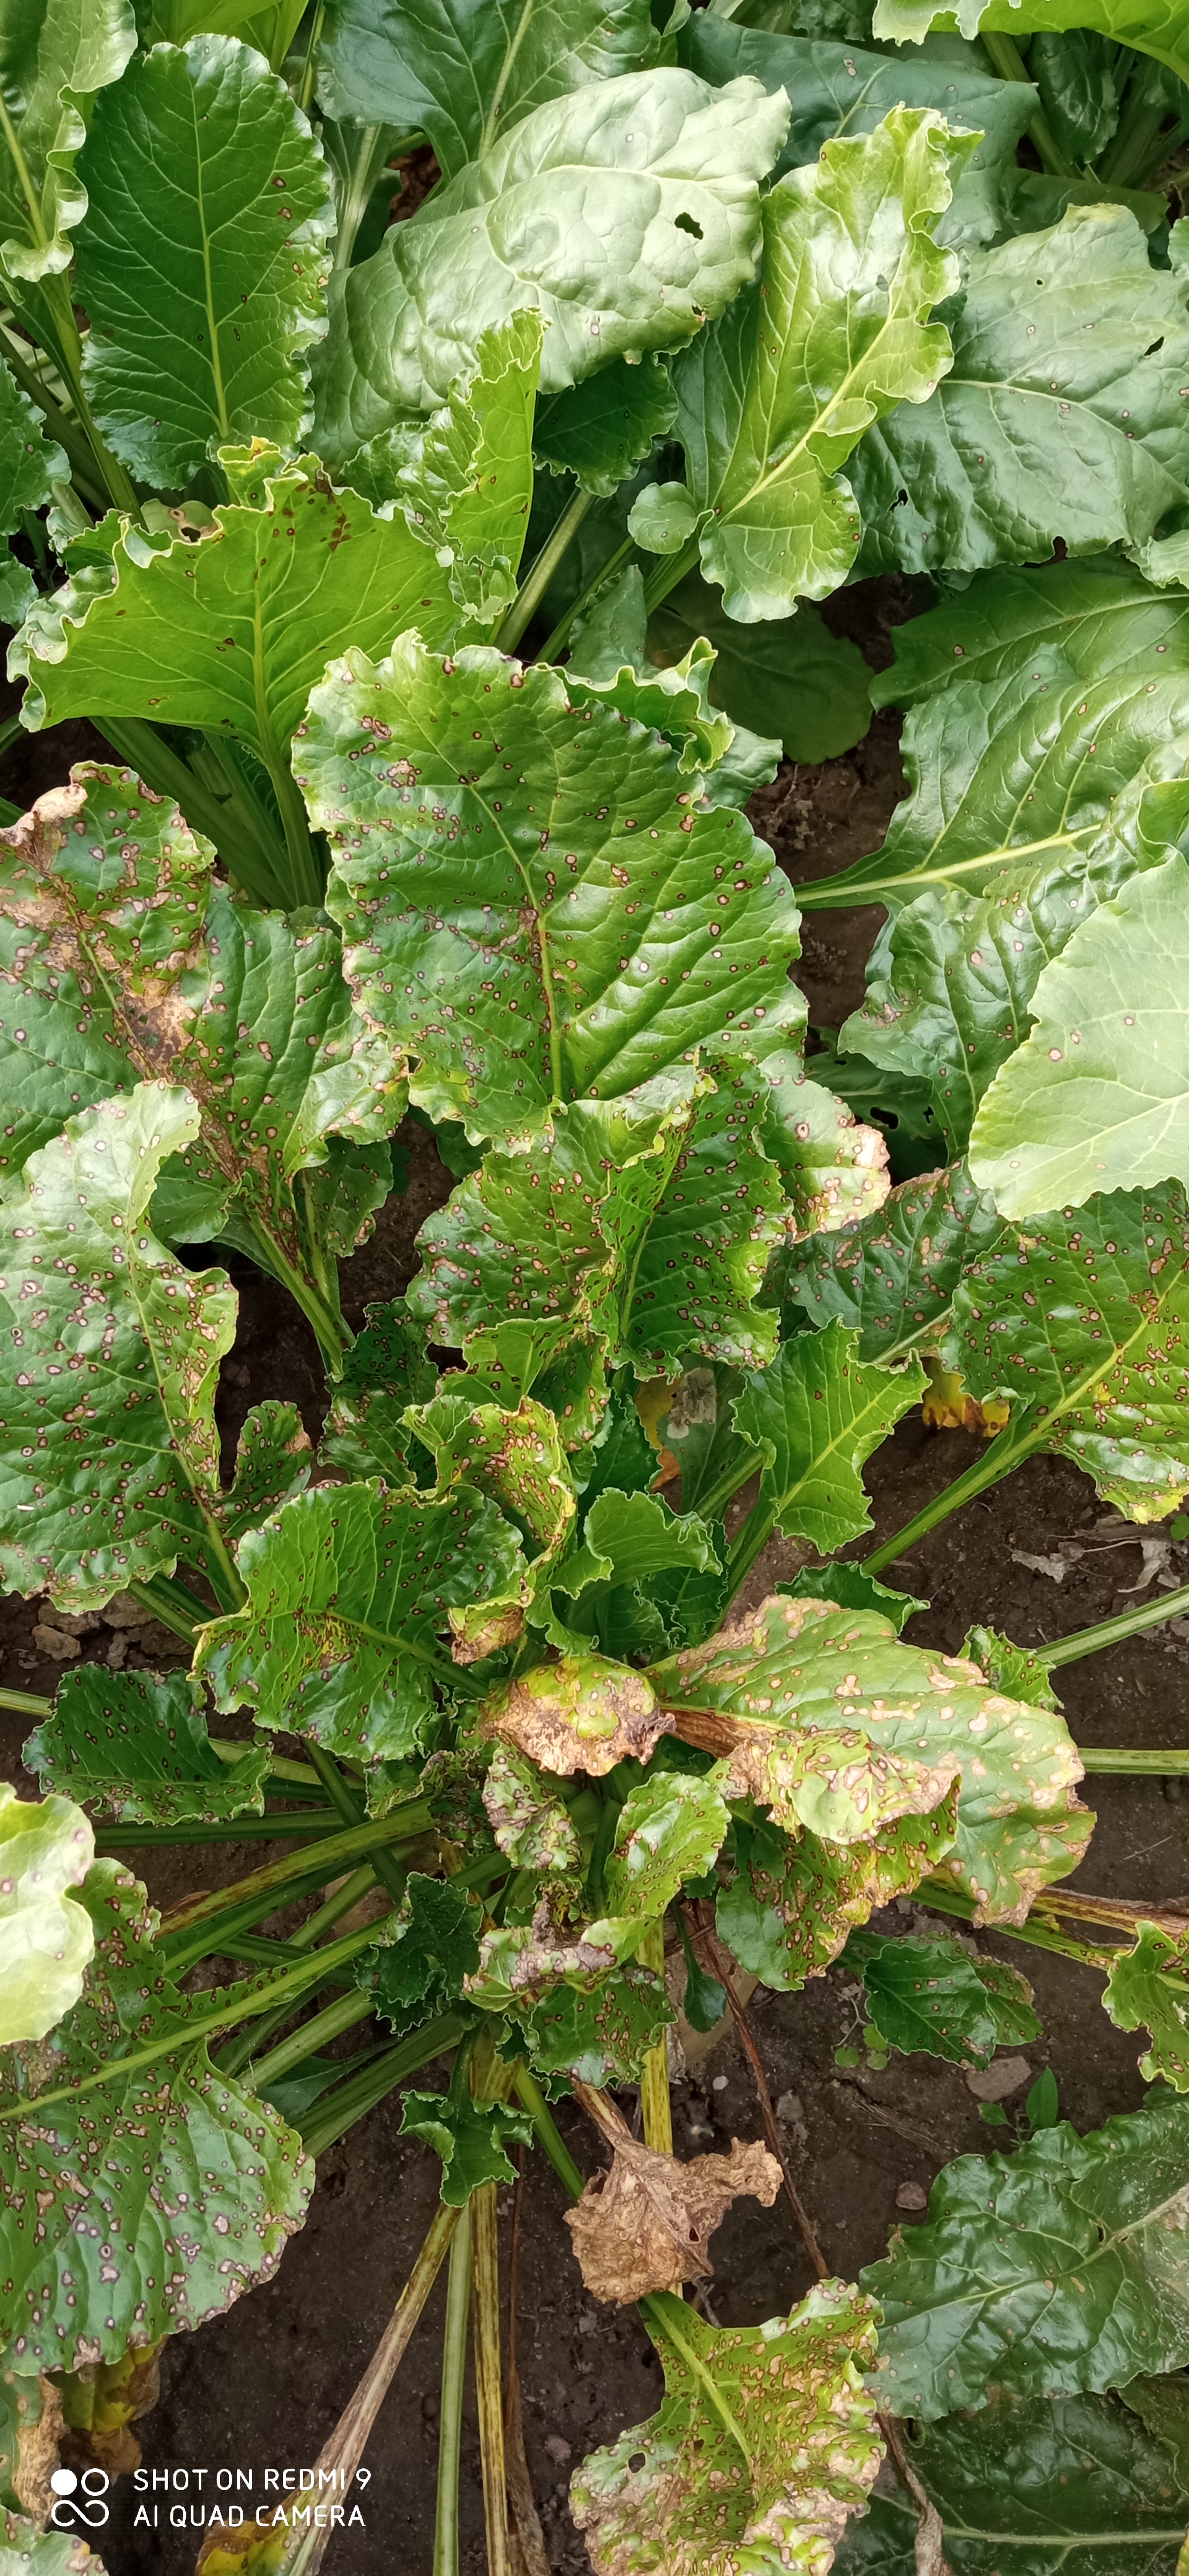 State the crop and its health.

beet, cercospora
